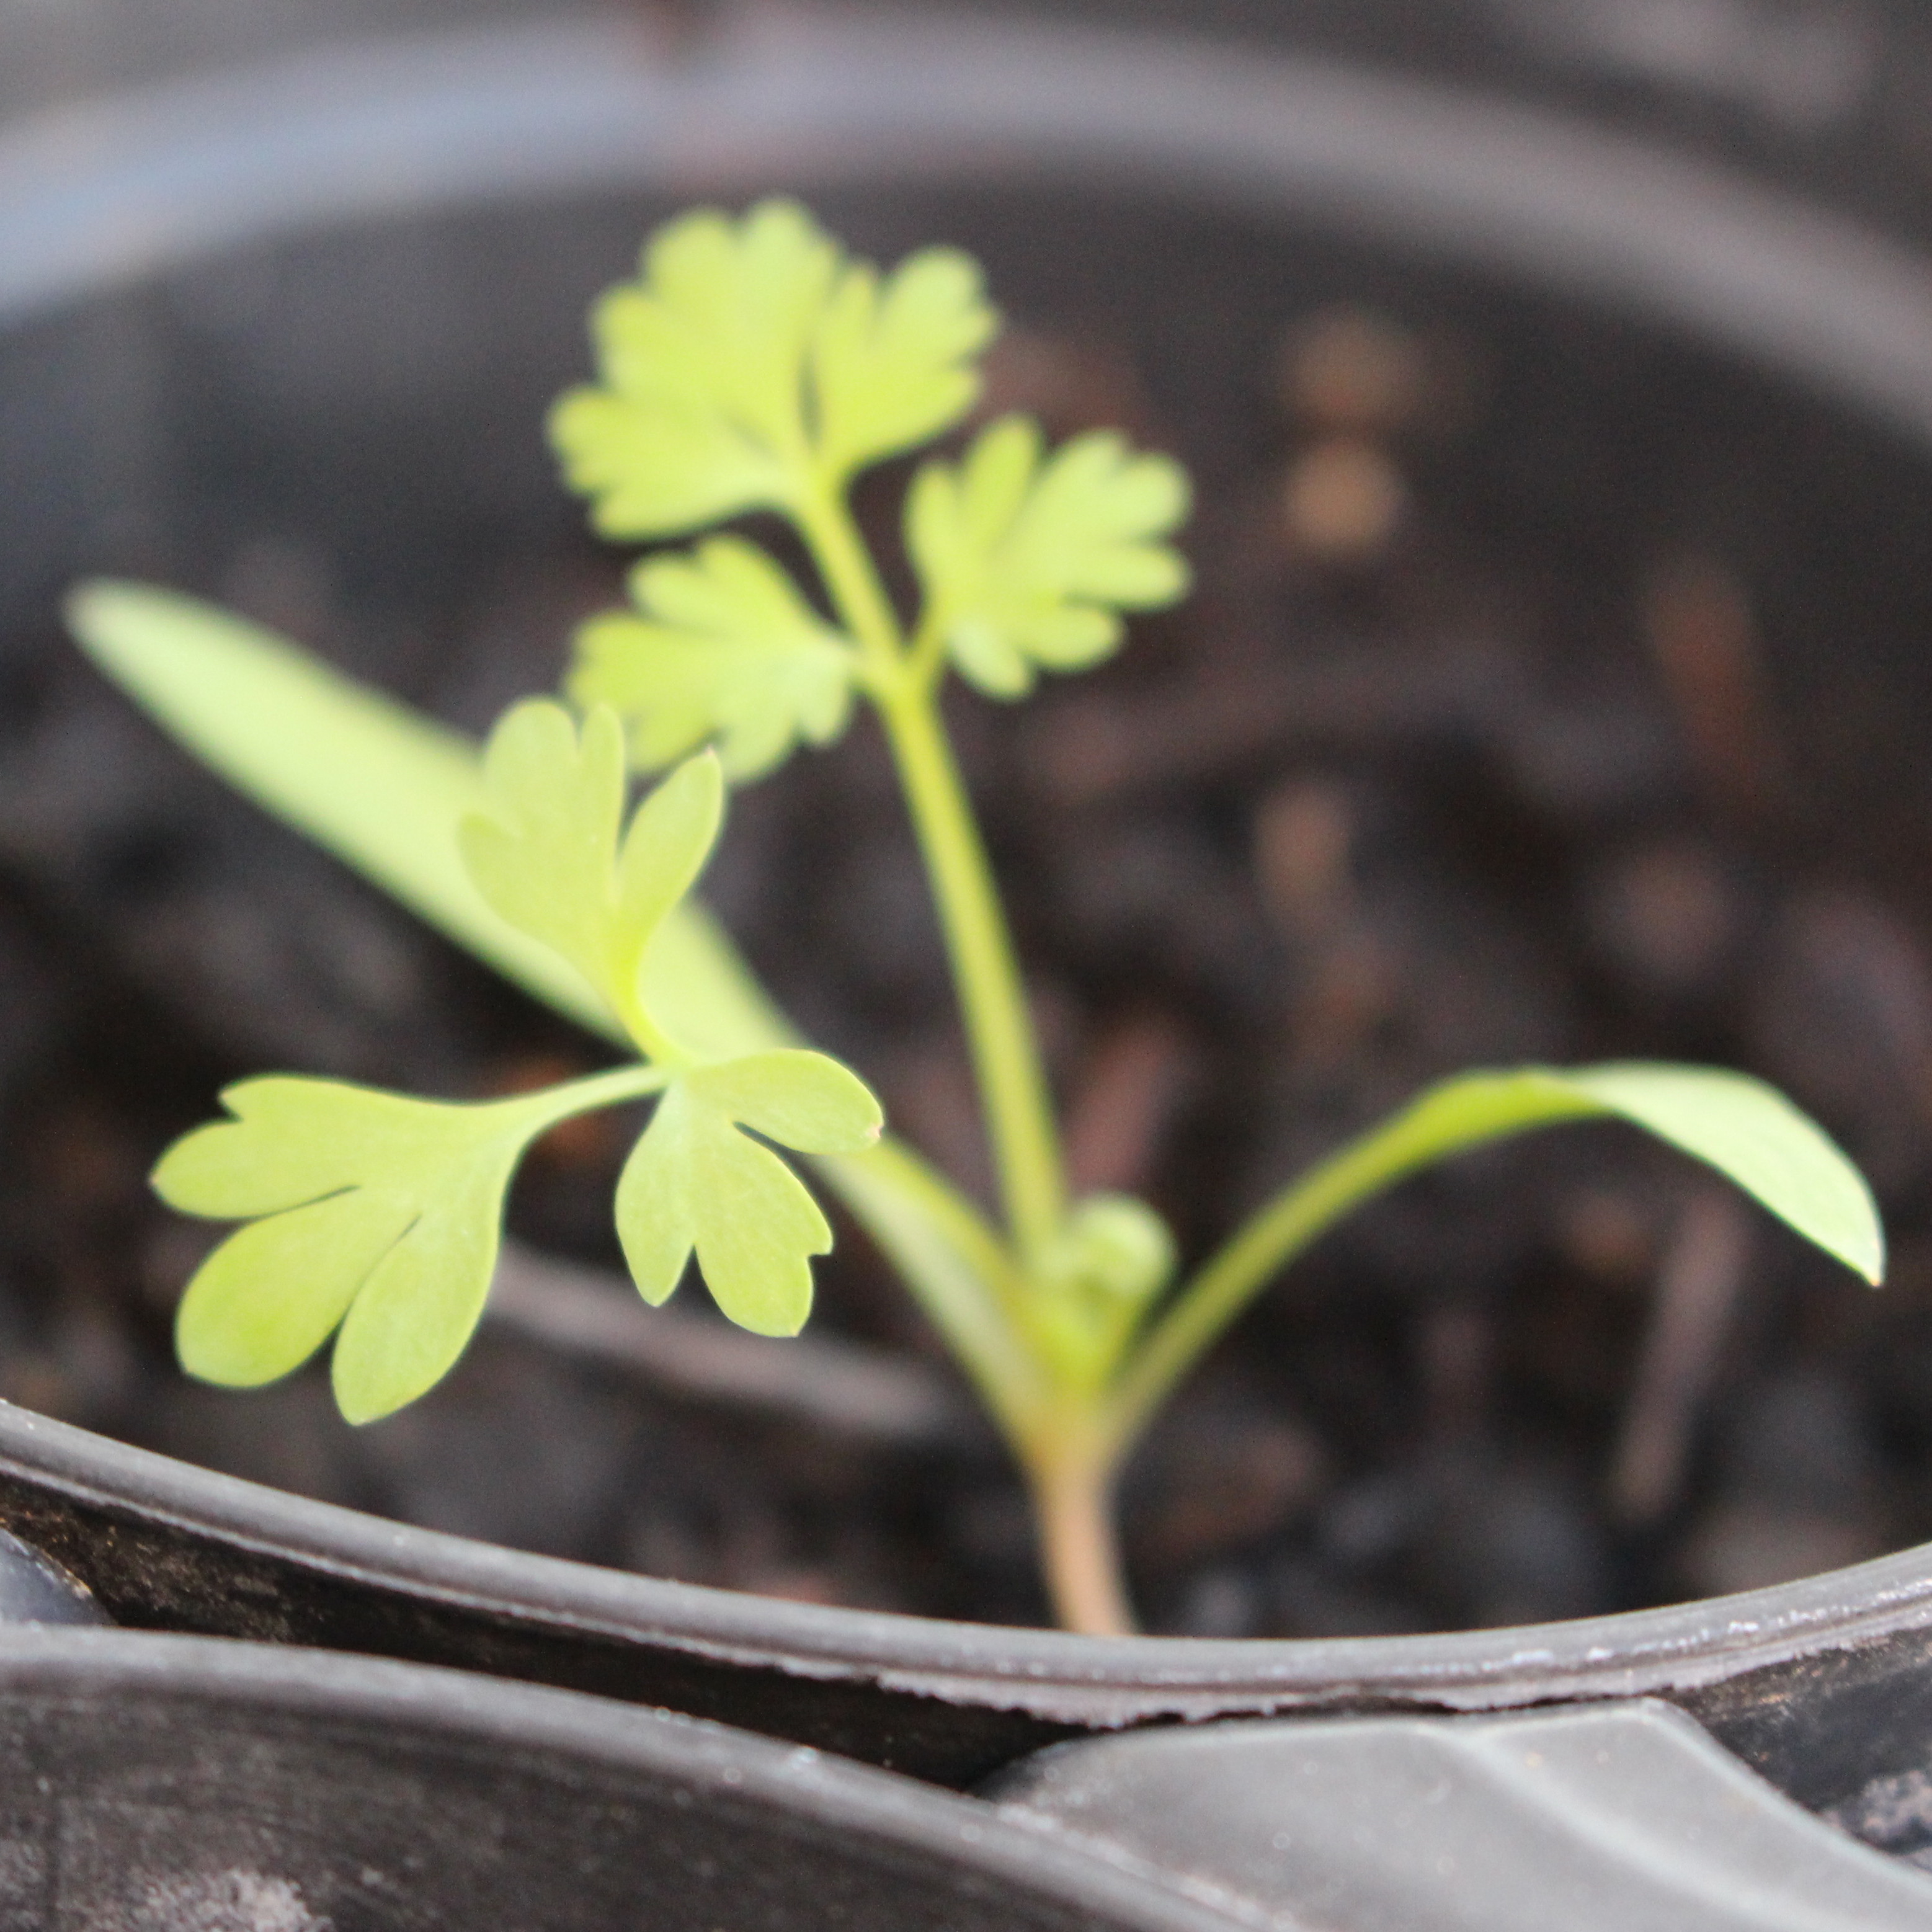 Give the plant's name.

Fumaria officinalis
